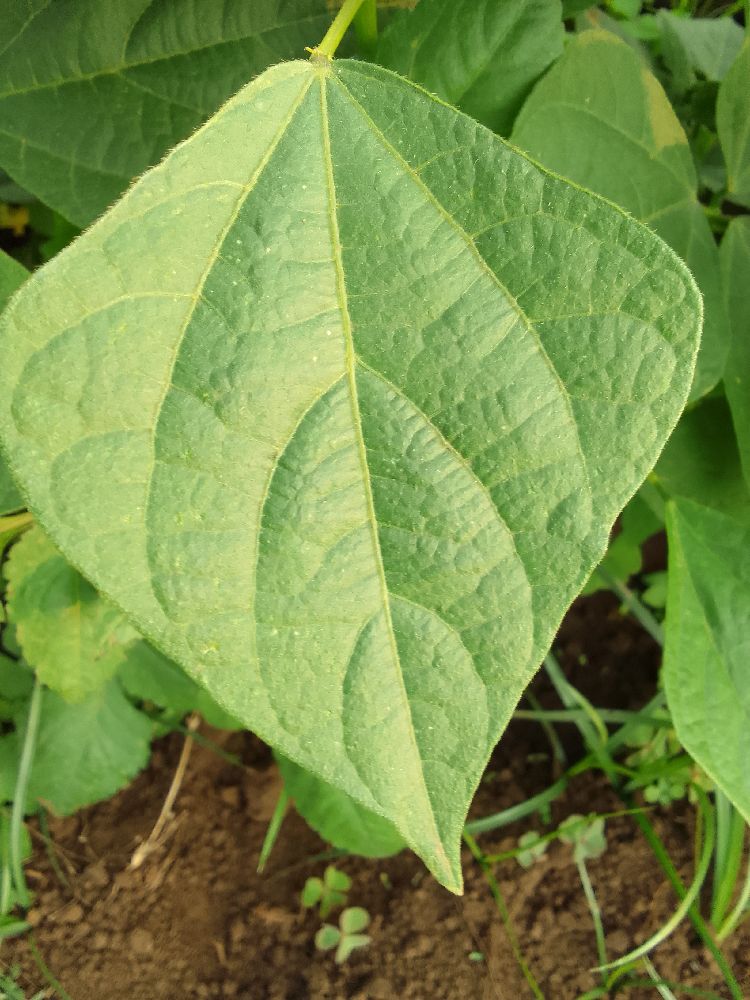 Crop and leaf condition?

common bean, healthy
